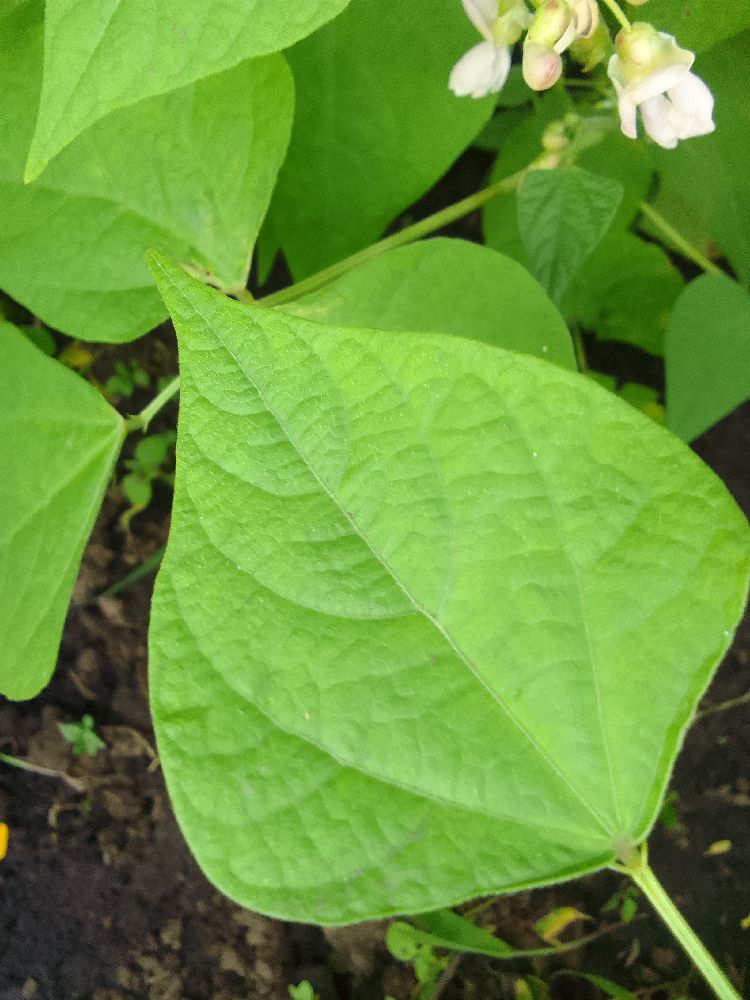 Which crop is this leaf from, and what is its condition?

common bean, healthy
